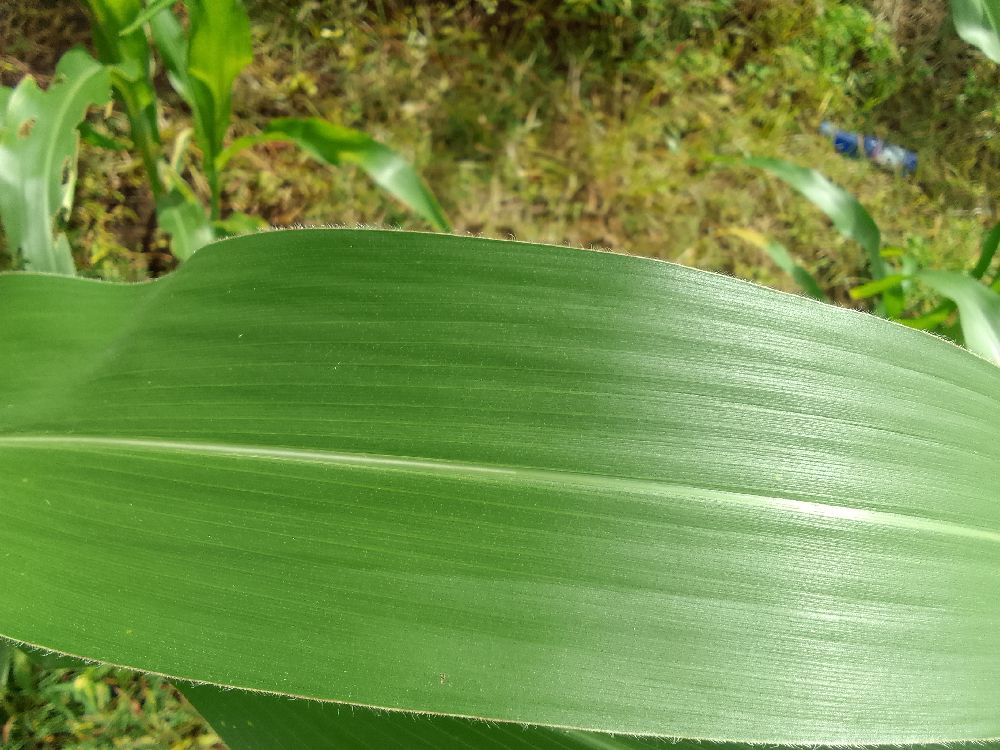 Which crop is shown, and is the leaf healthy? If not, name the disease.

maize, healthy
